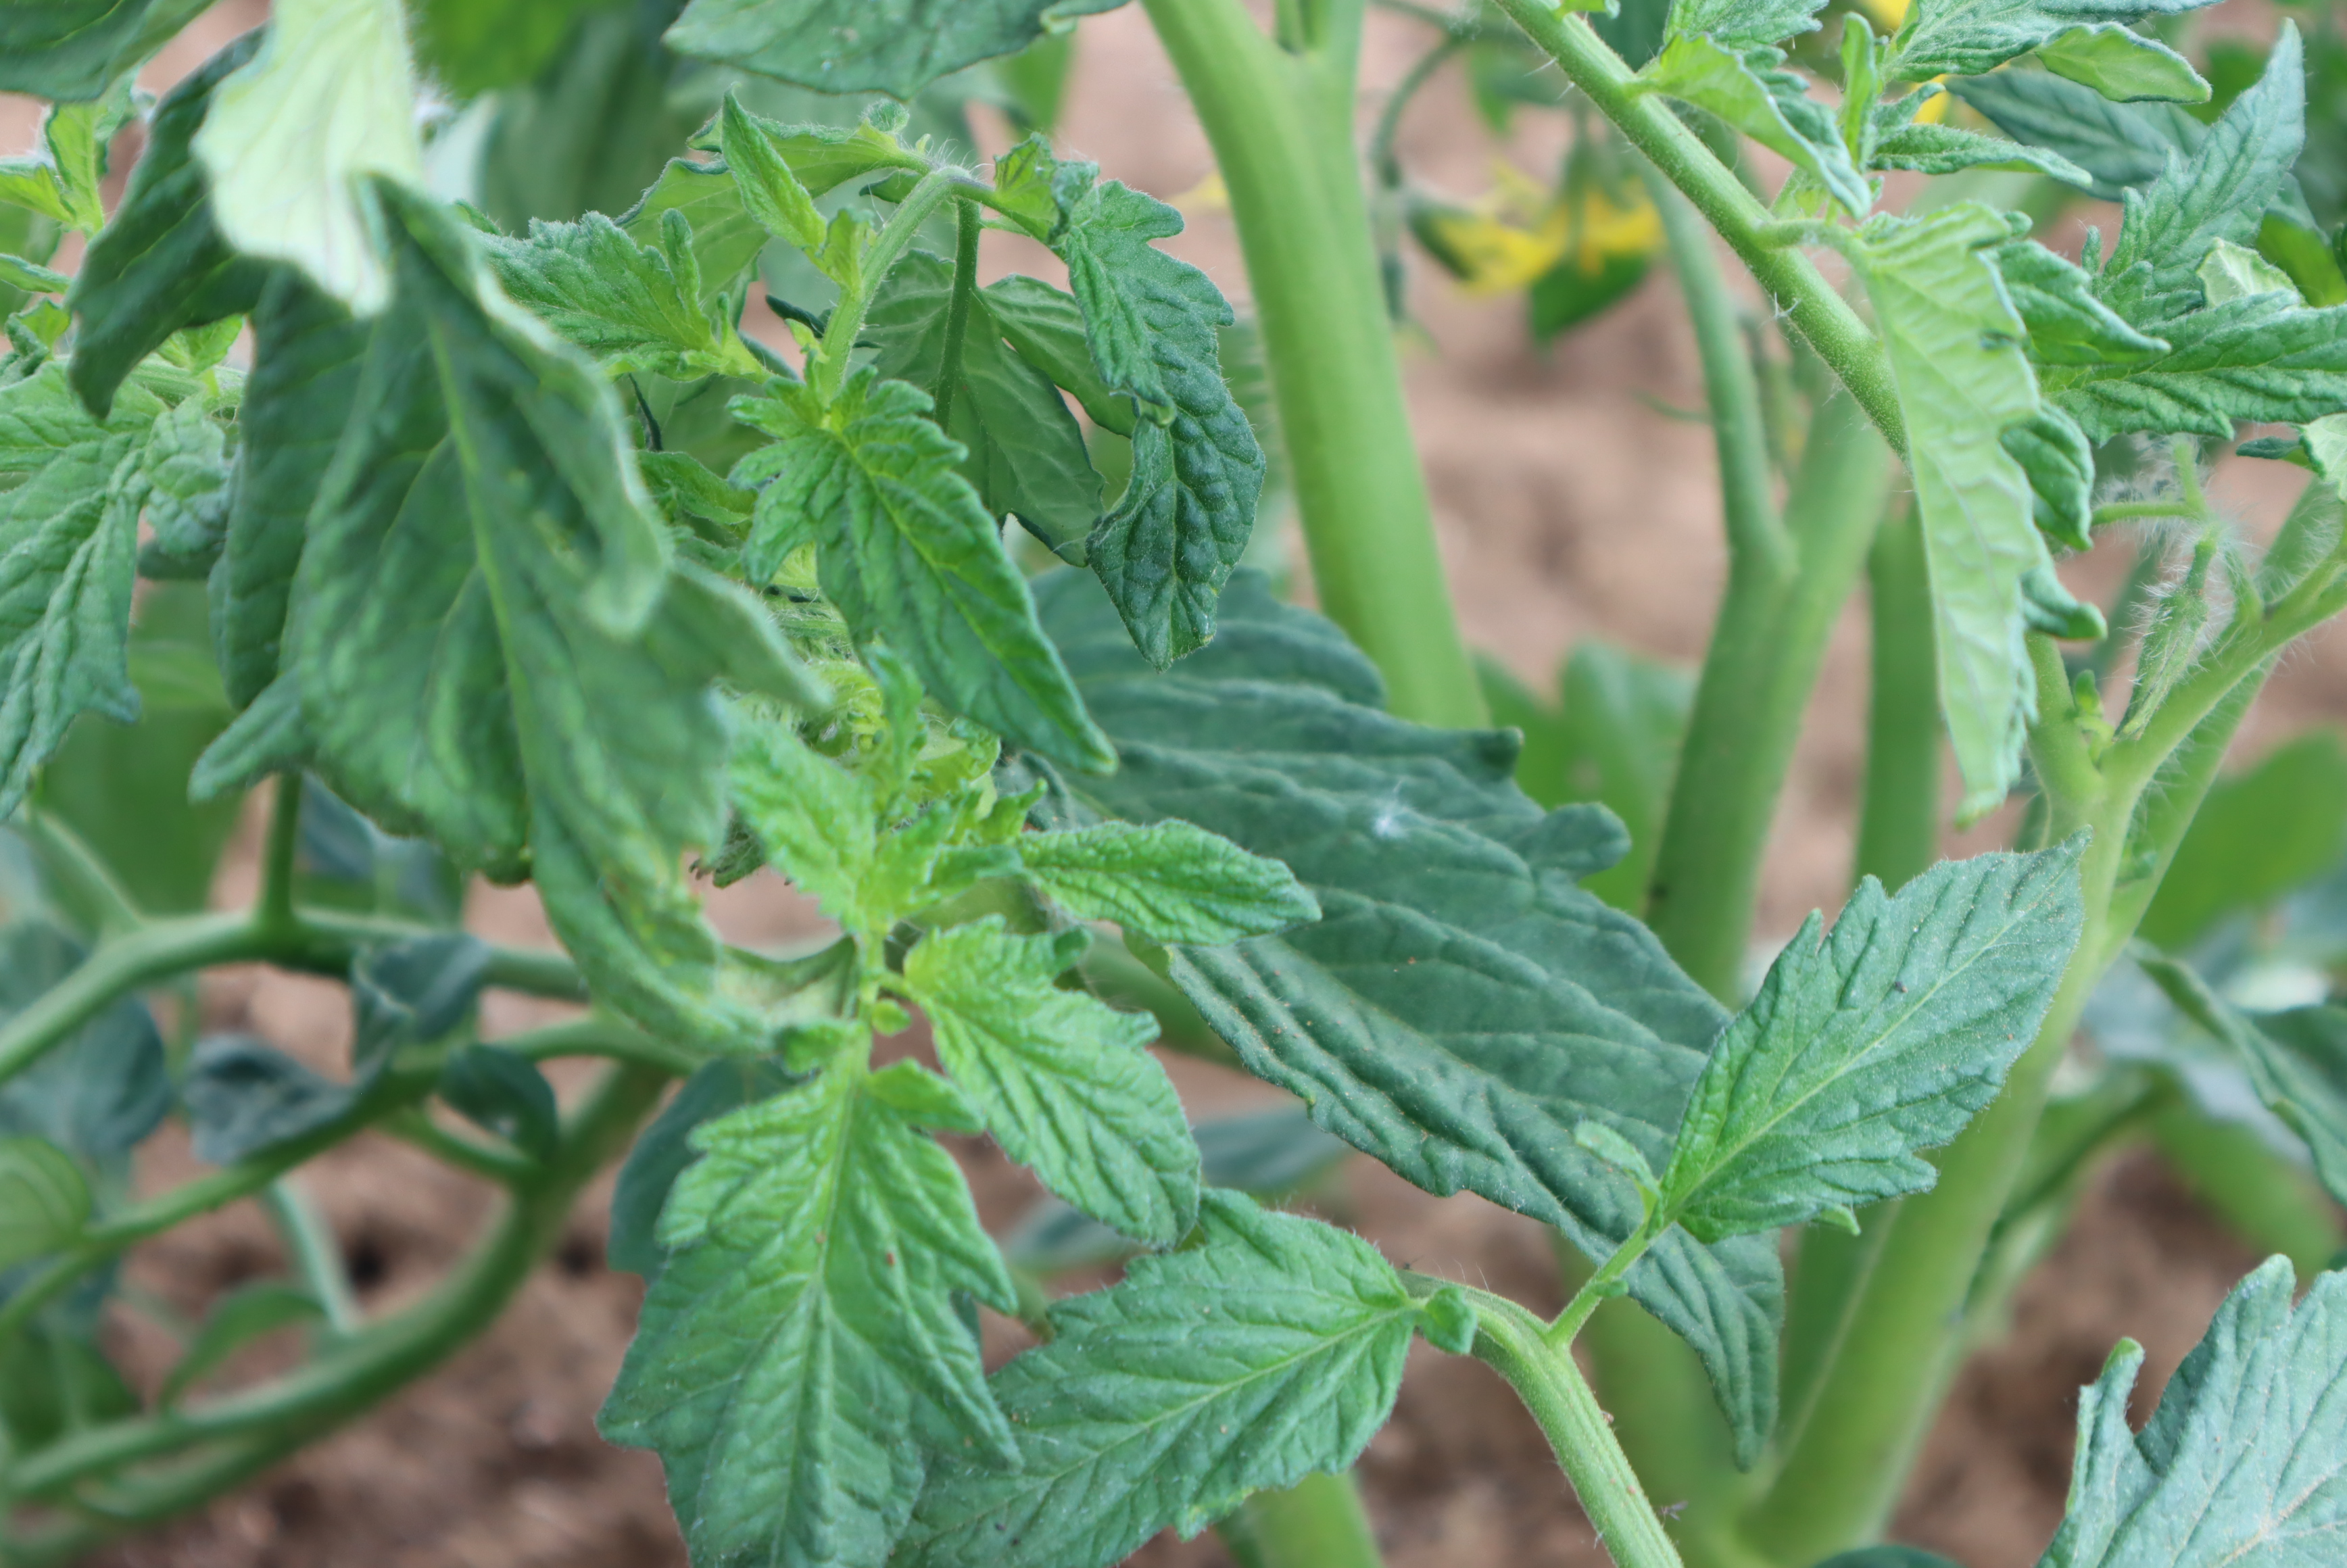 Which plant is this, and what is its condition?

tomato, healthy
